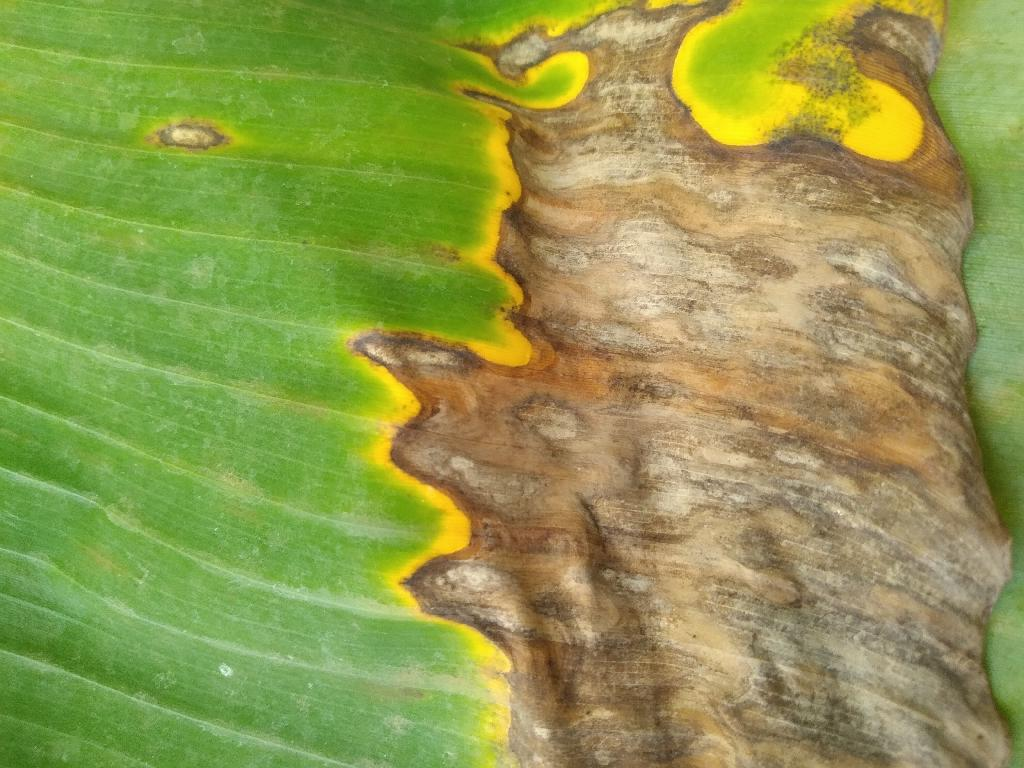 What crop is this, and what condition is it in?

banana, black sigatoka
